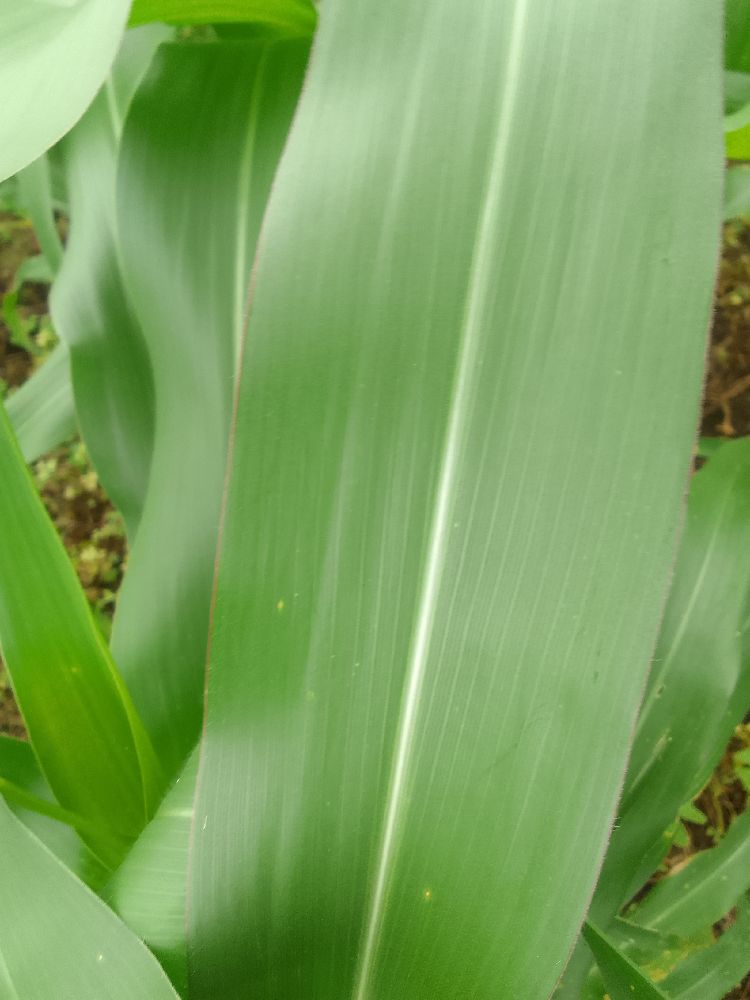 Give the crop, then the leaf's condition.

maize, healthy
